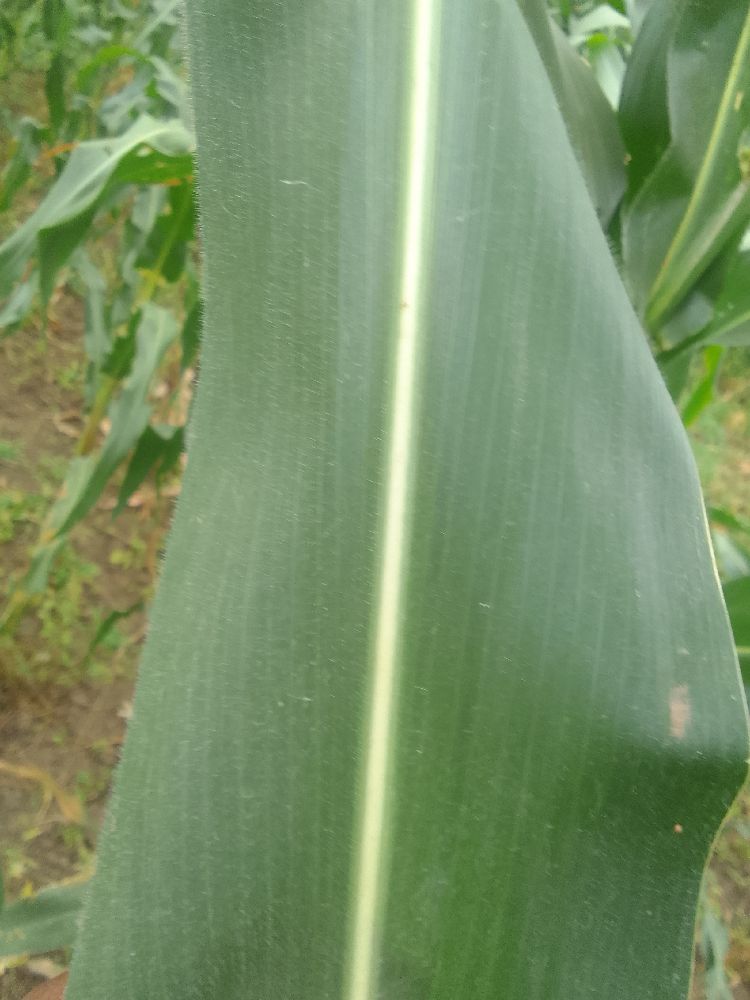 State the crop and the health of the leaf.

maize, healthy
